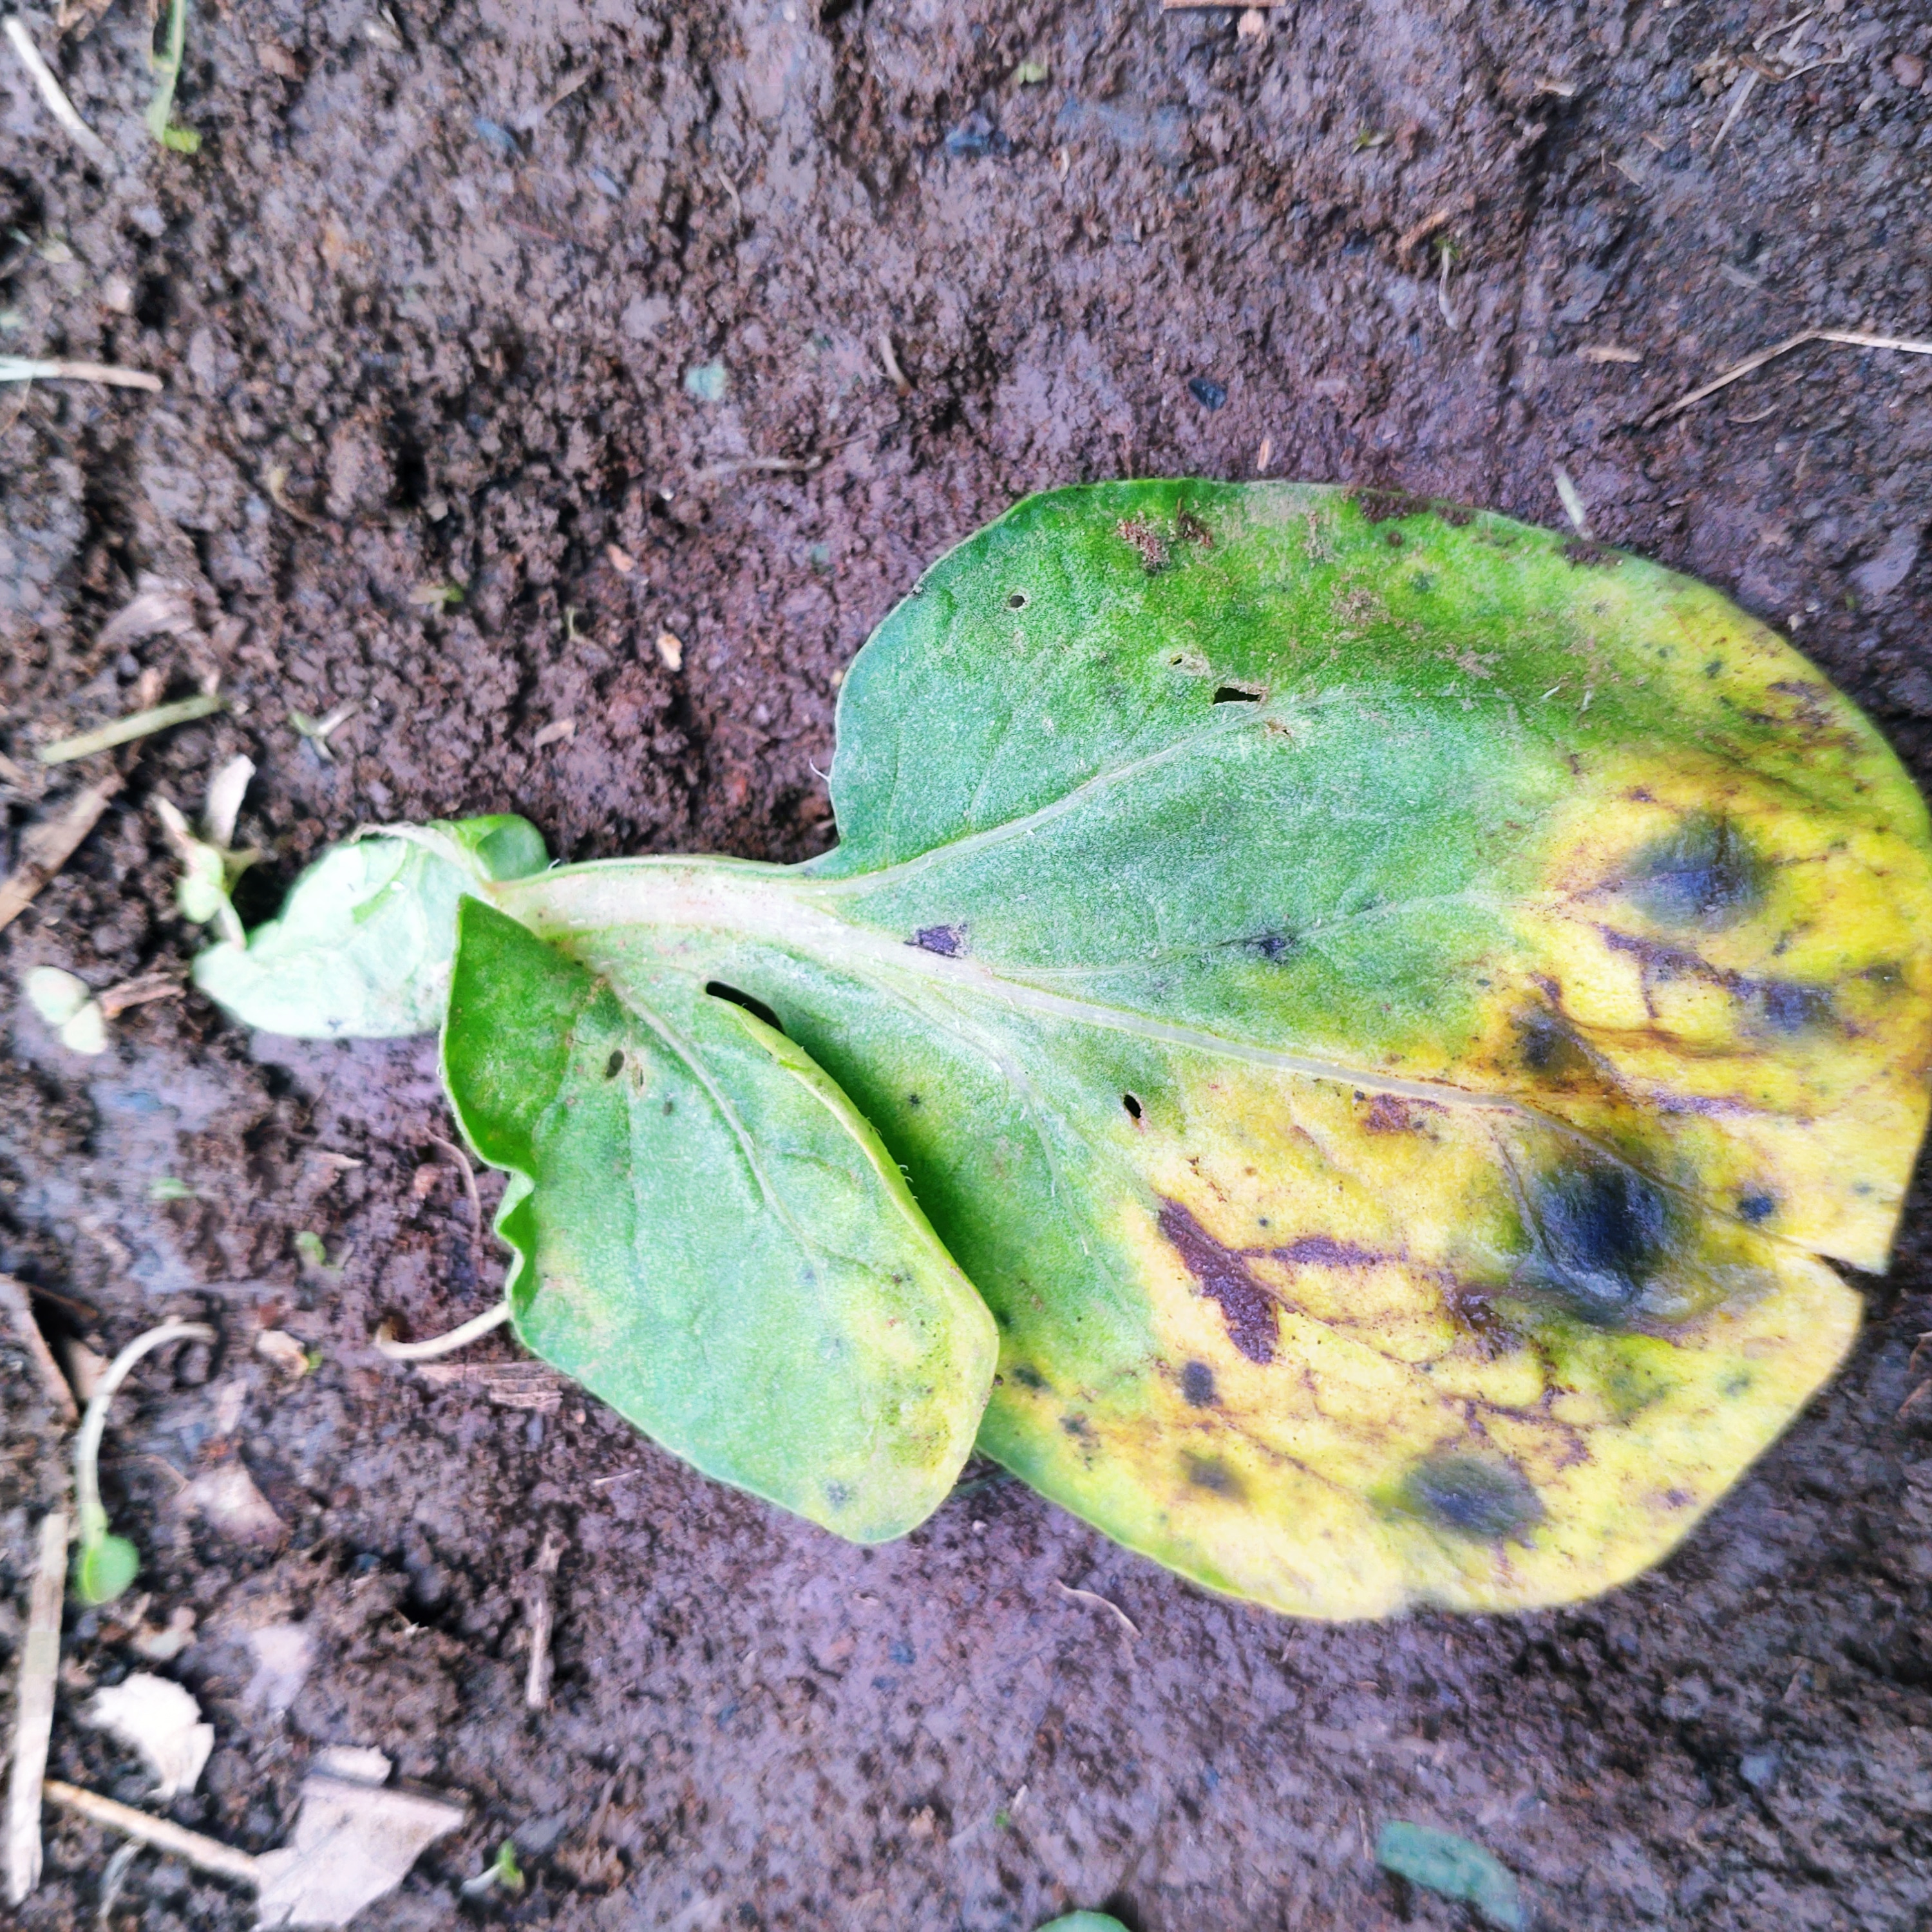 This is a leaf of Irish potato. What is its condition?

late blight
